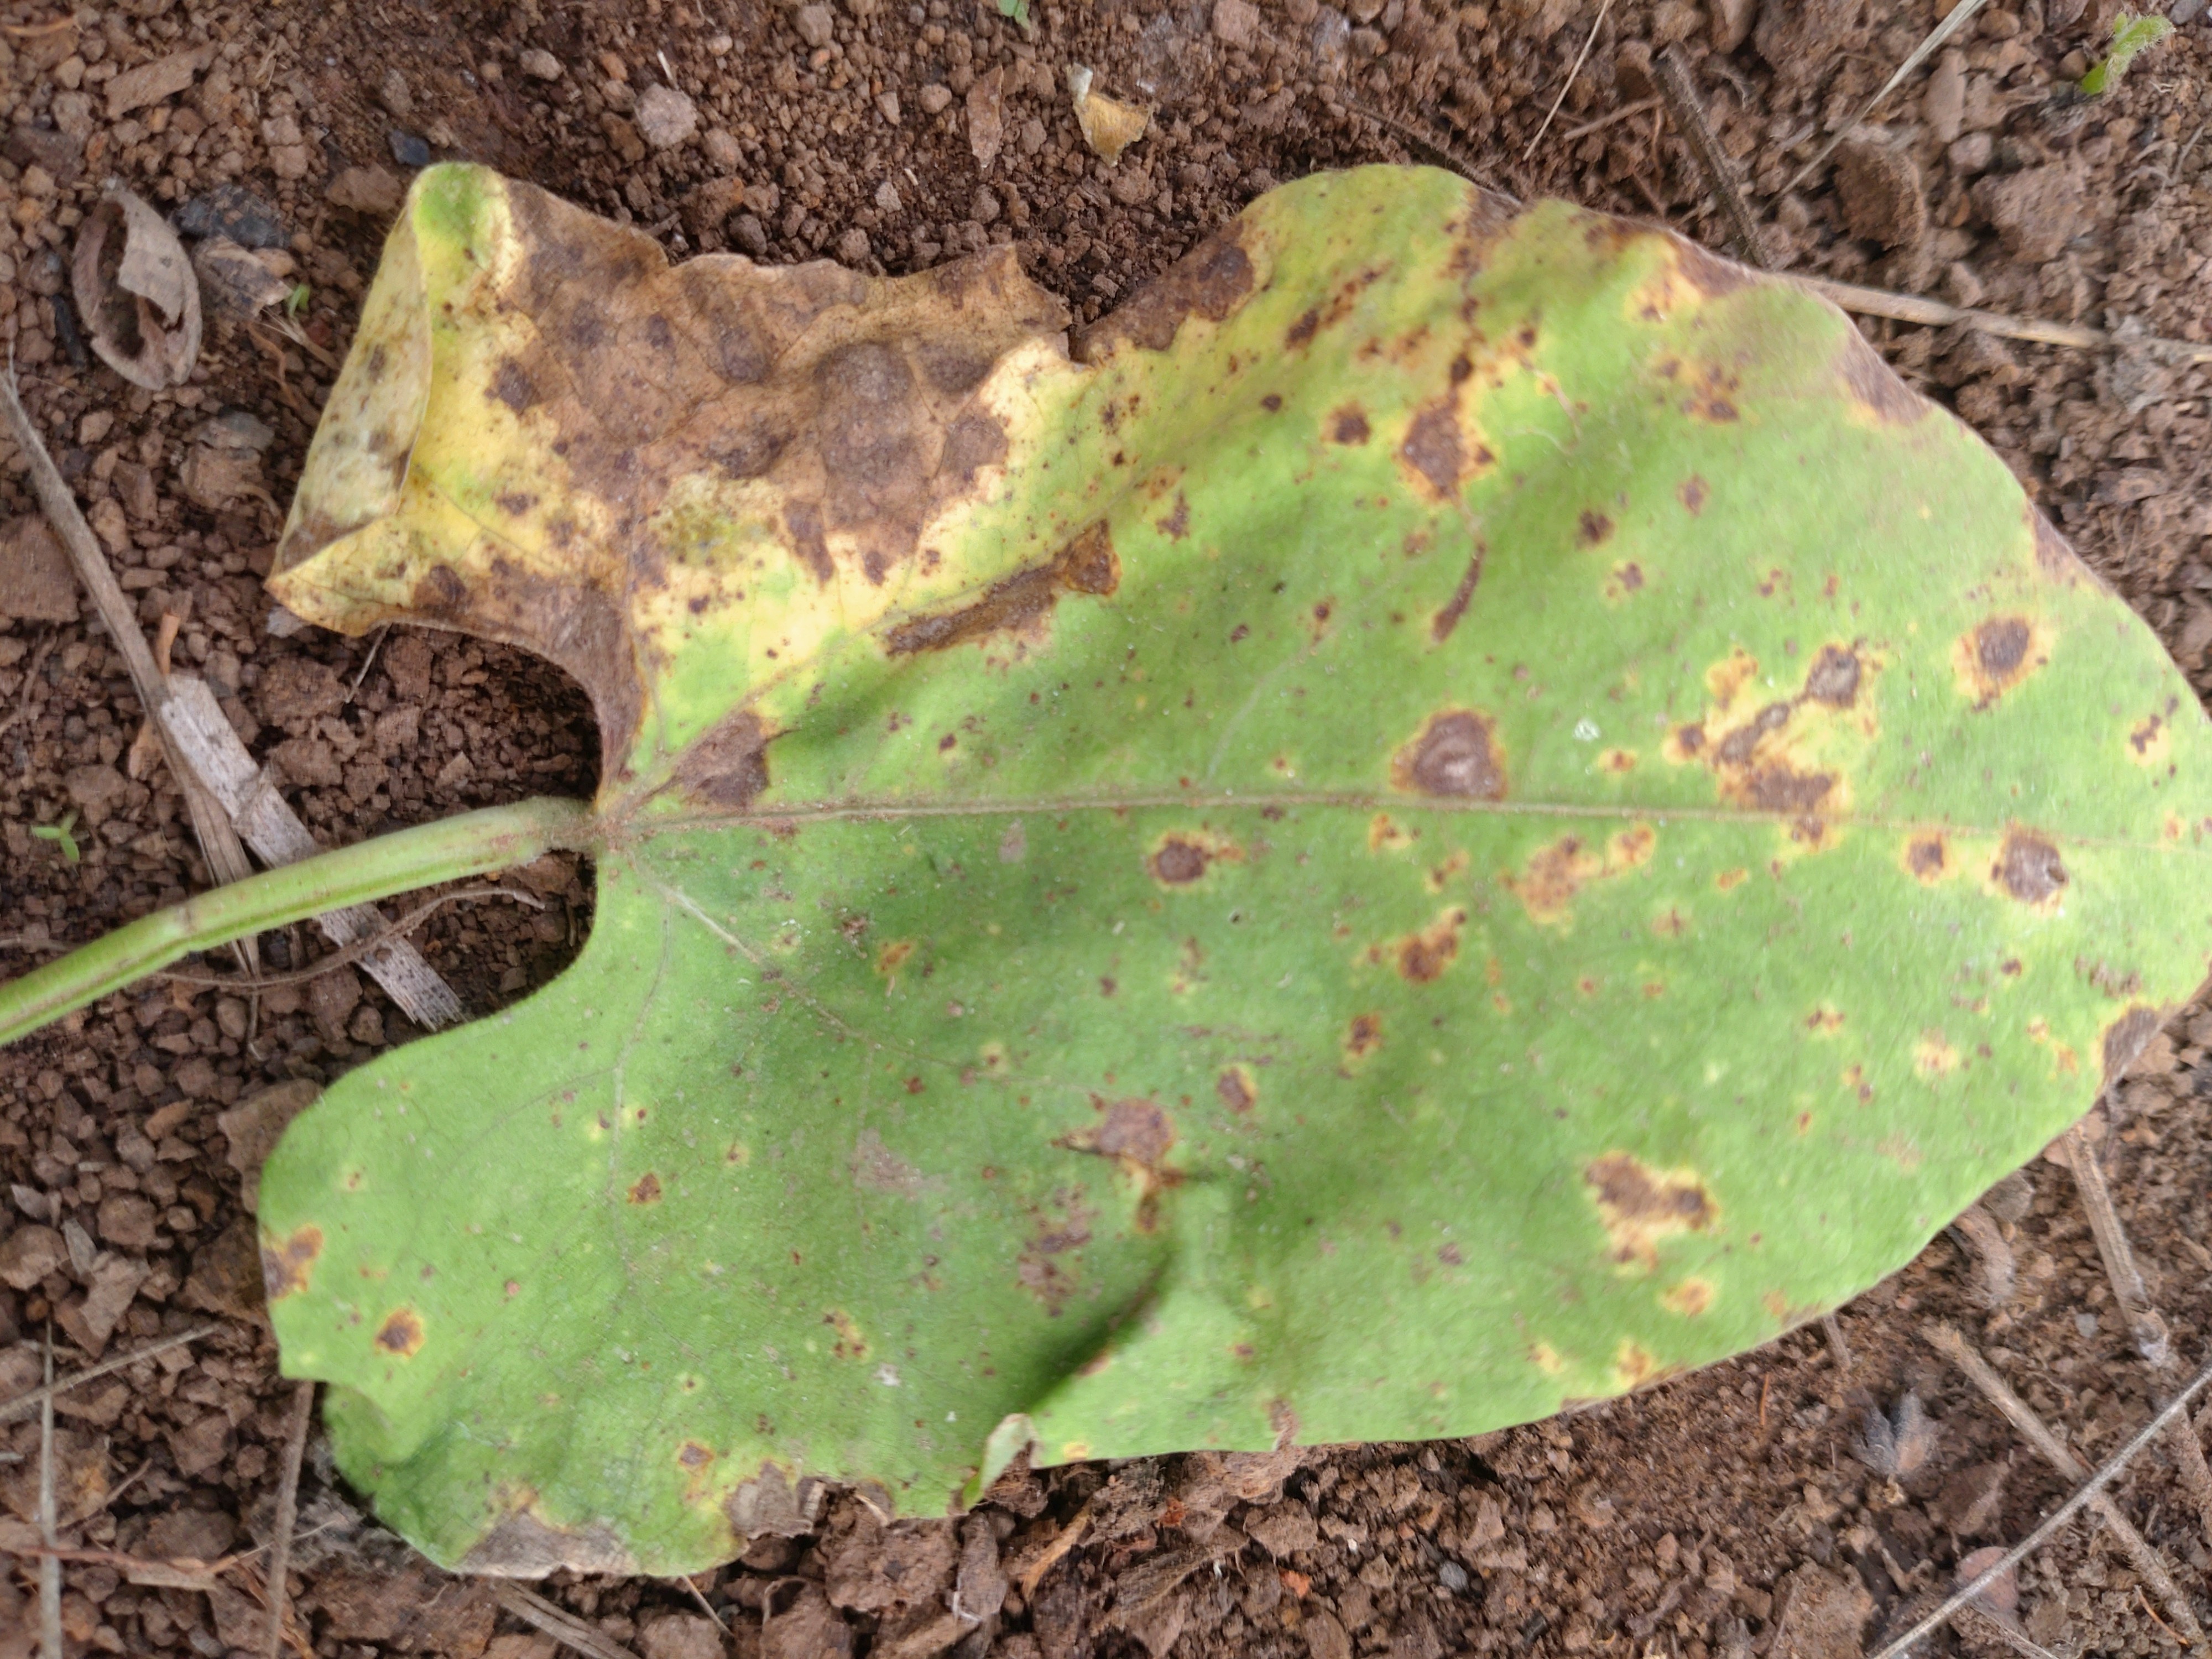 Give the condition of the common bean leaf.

rust
